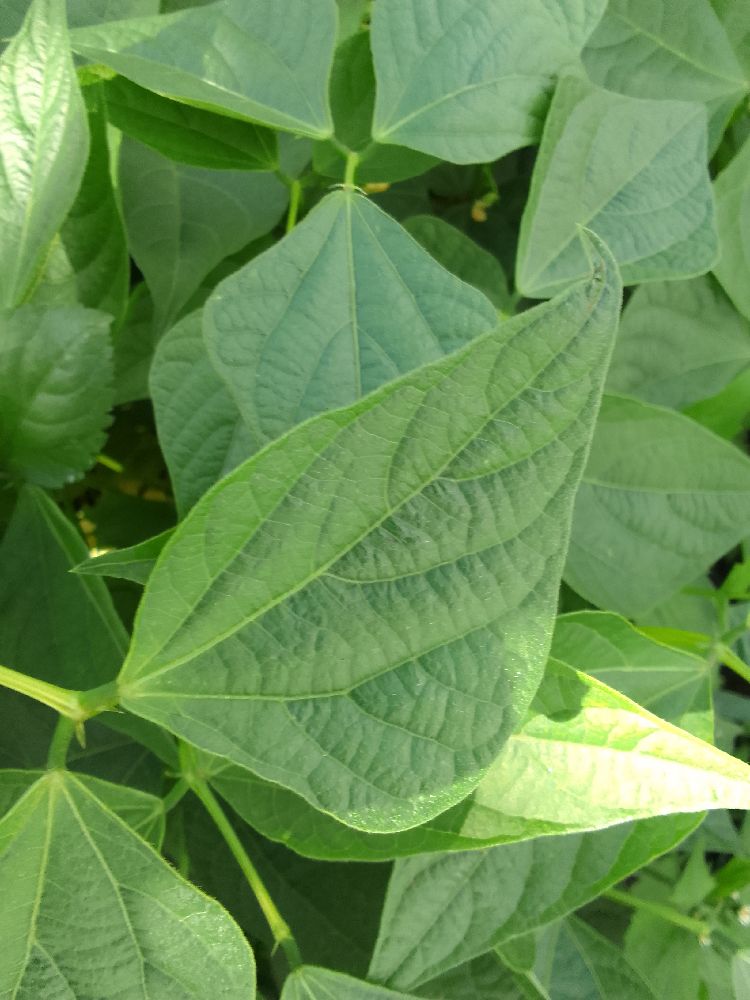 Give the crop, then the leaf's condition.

common bean, healthy
